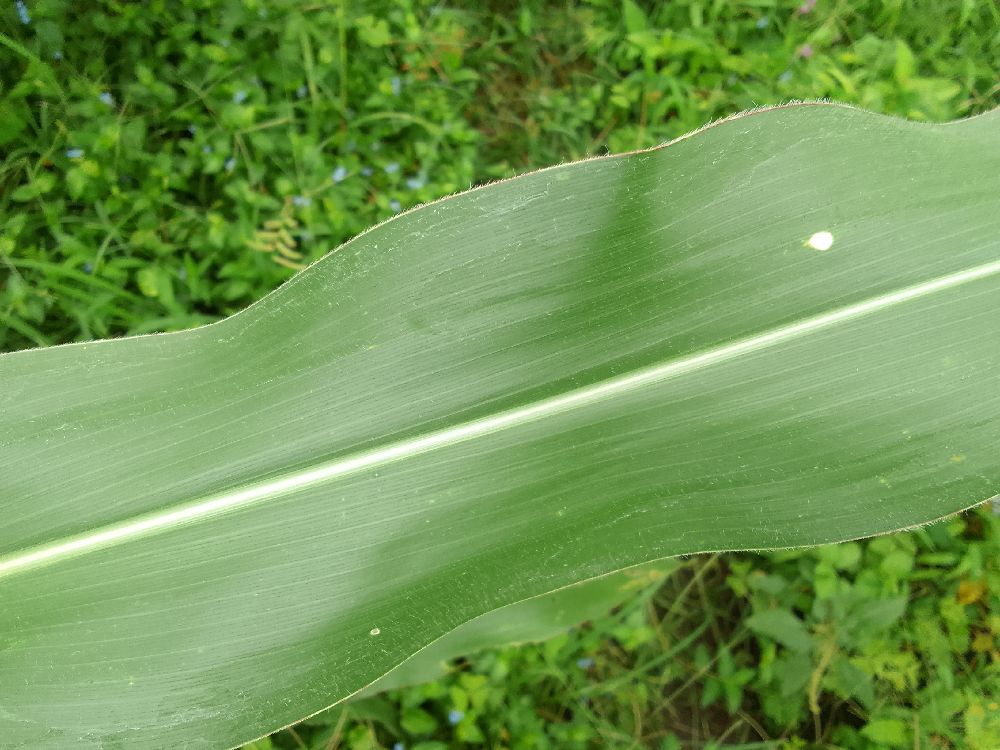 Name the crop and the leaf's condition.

maize, healthy
